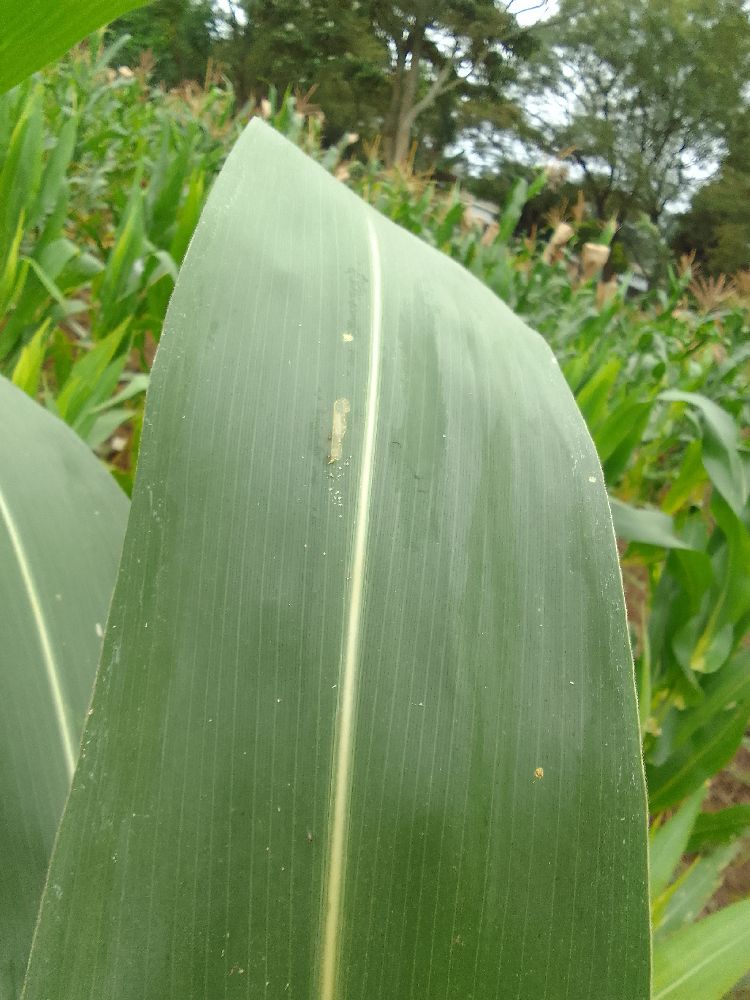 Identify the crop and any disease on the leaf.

maize, healthy
